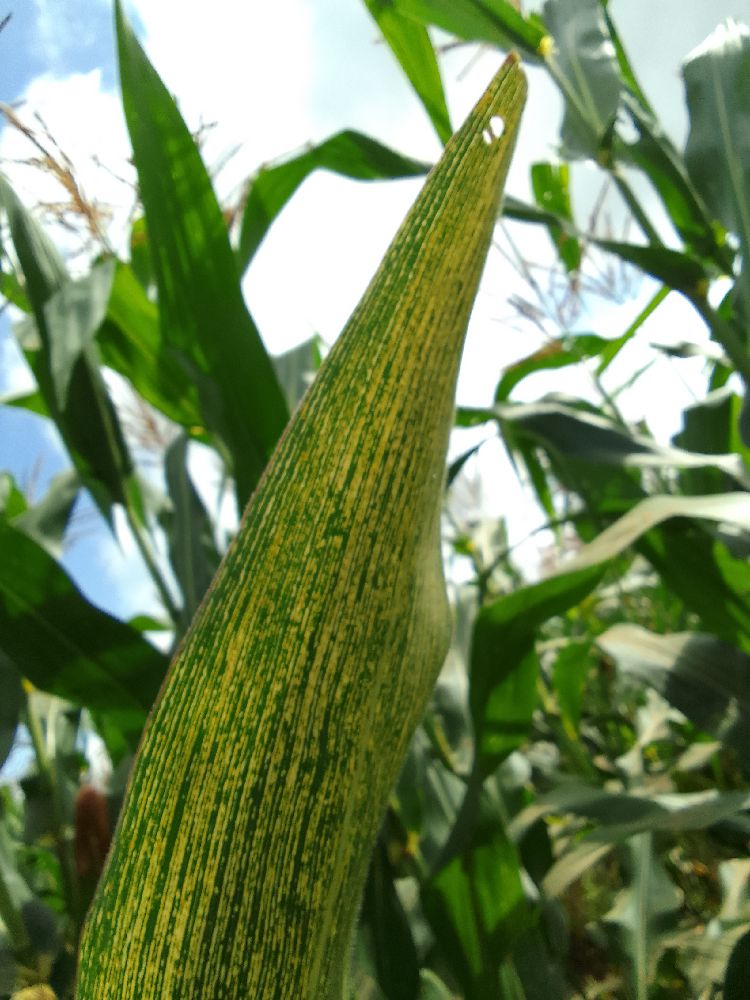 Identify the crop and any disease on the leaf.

maize, maize streak virus
